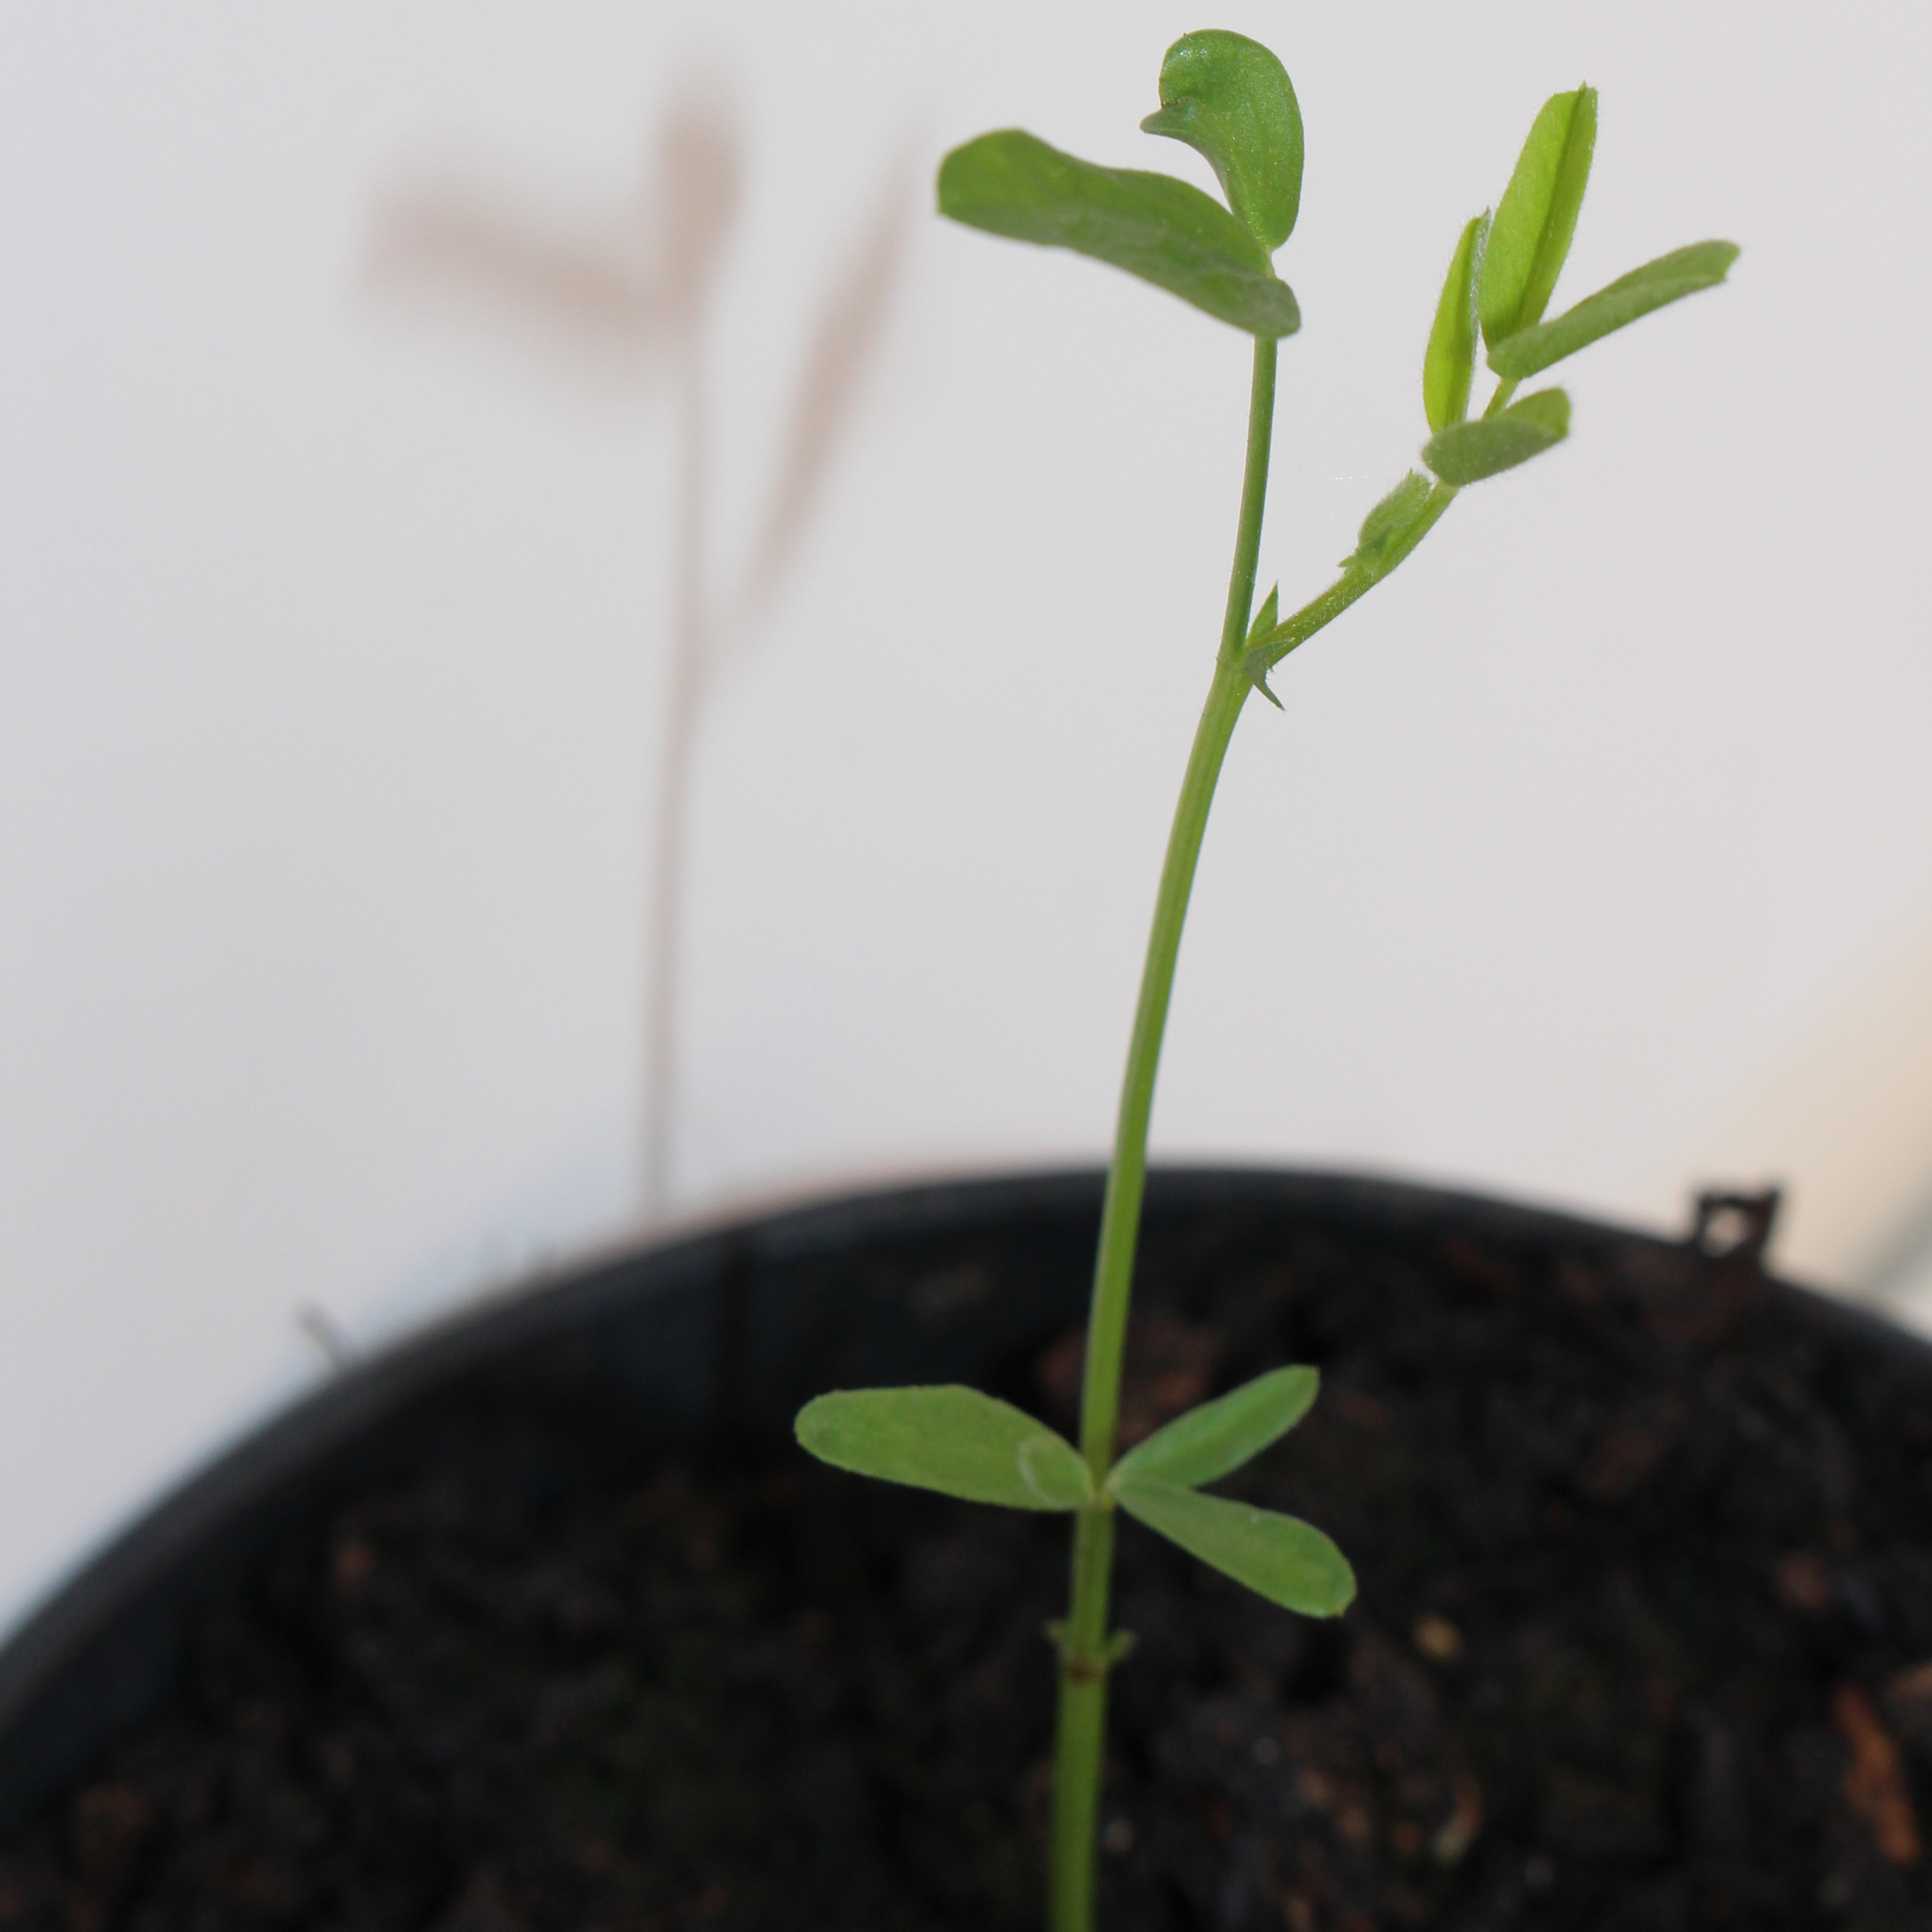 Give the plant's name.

Vicia sativa
